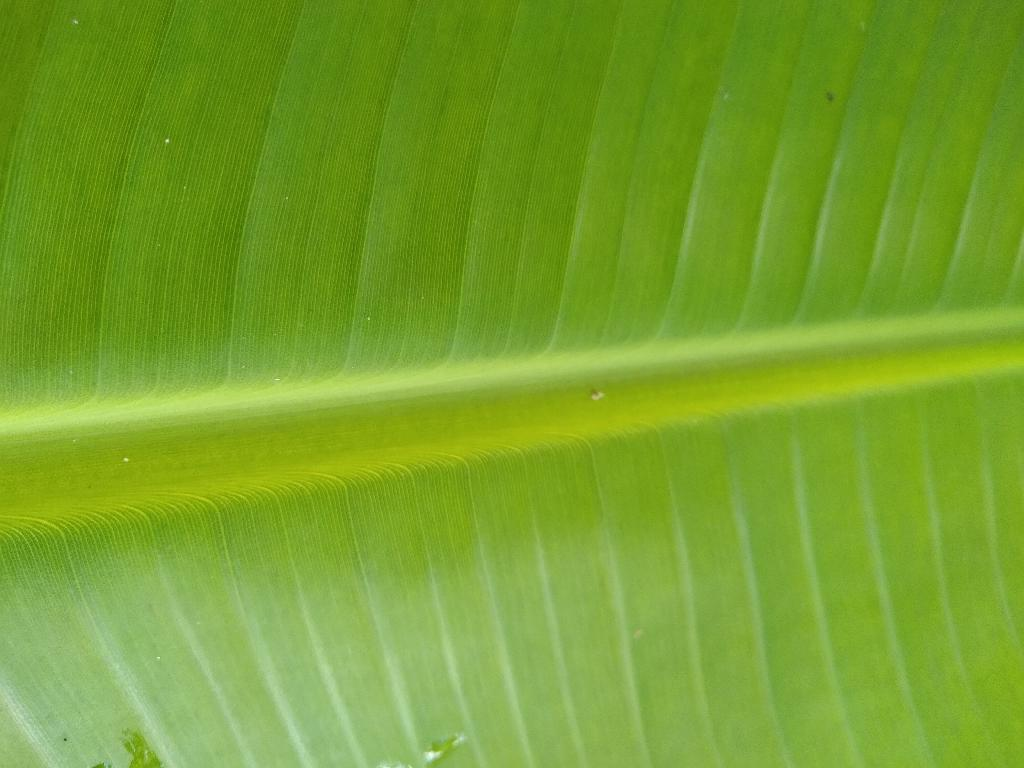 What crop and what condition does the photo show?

banana, healthy
